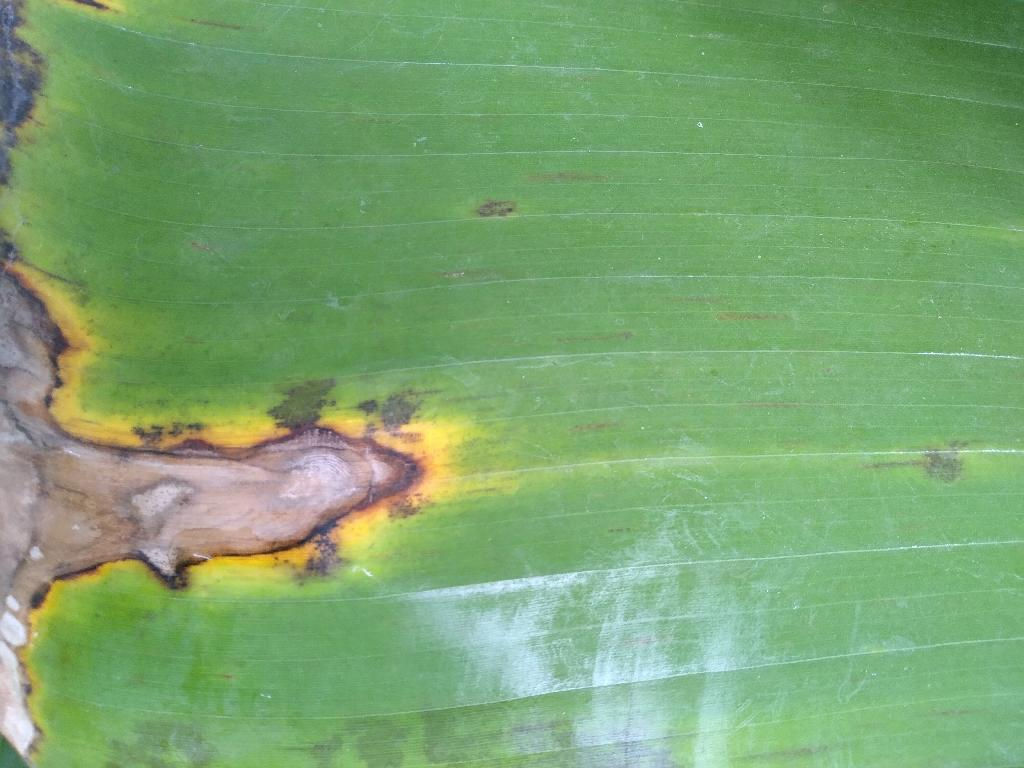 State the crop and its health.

banana, black sigatoka
